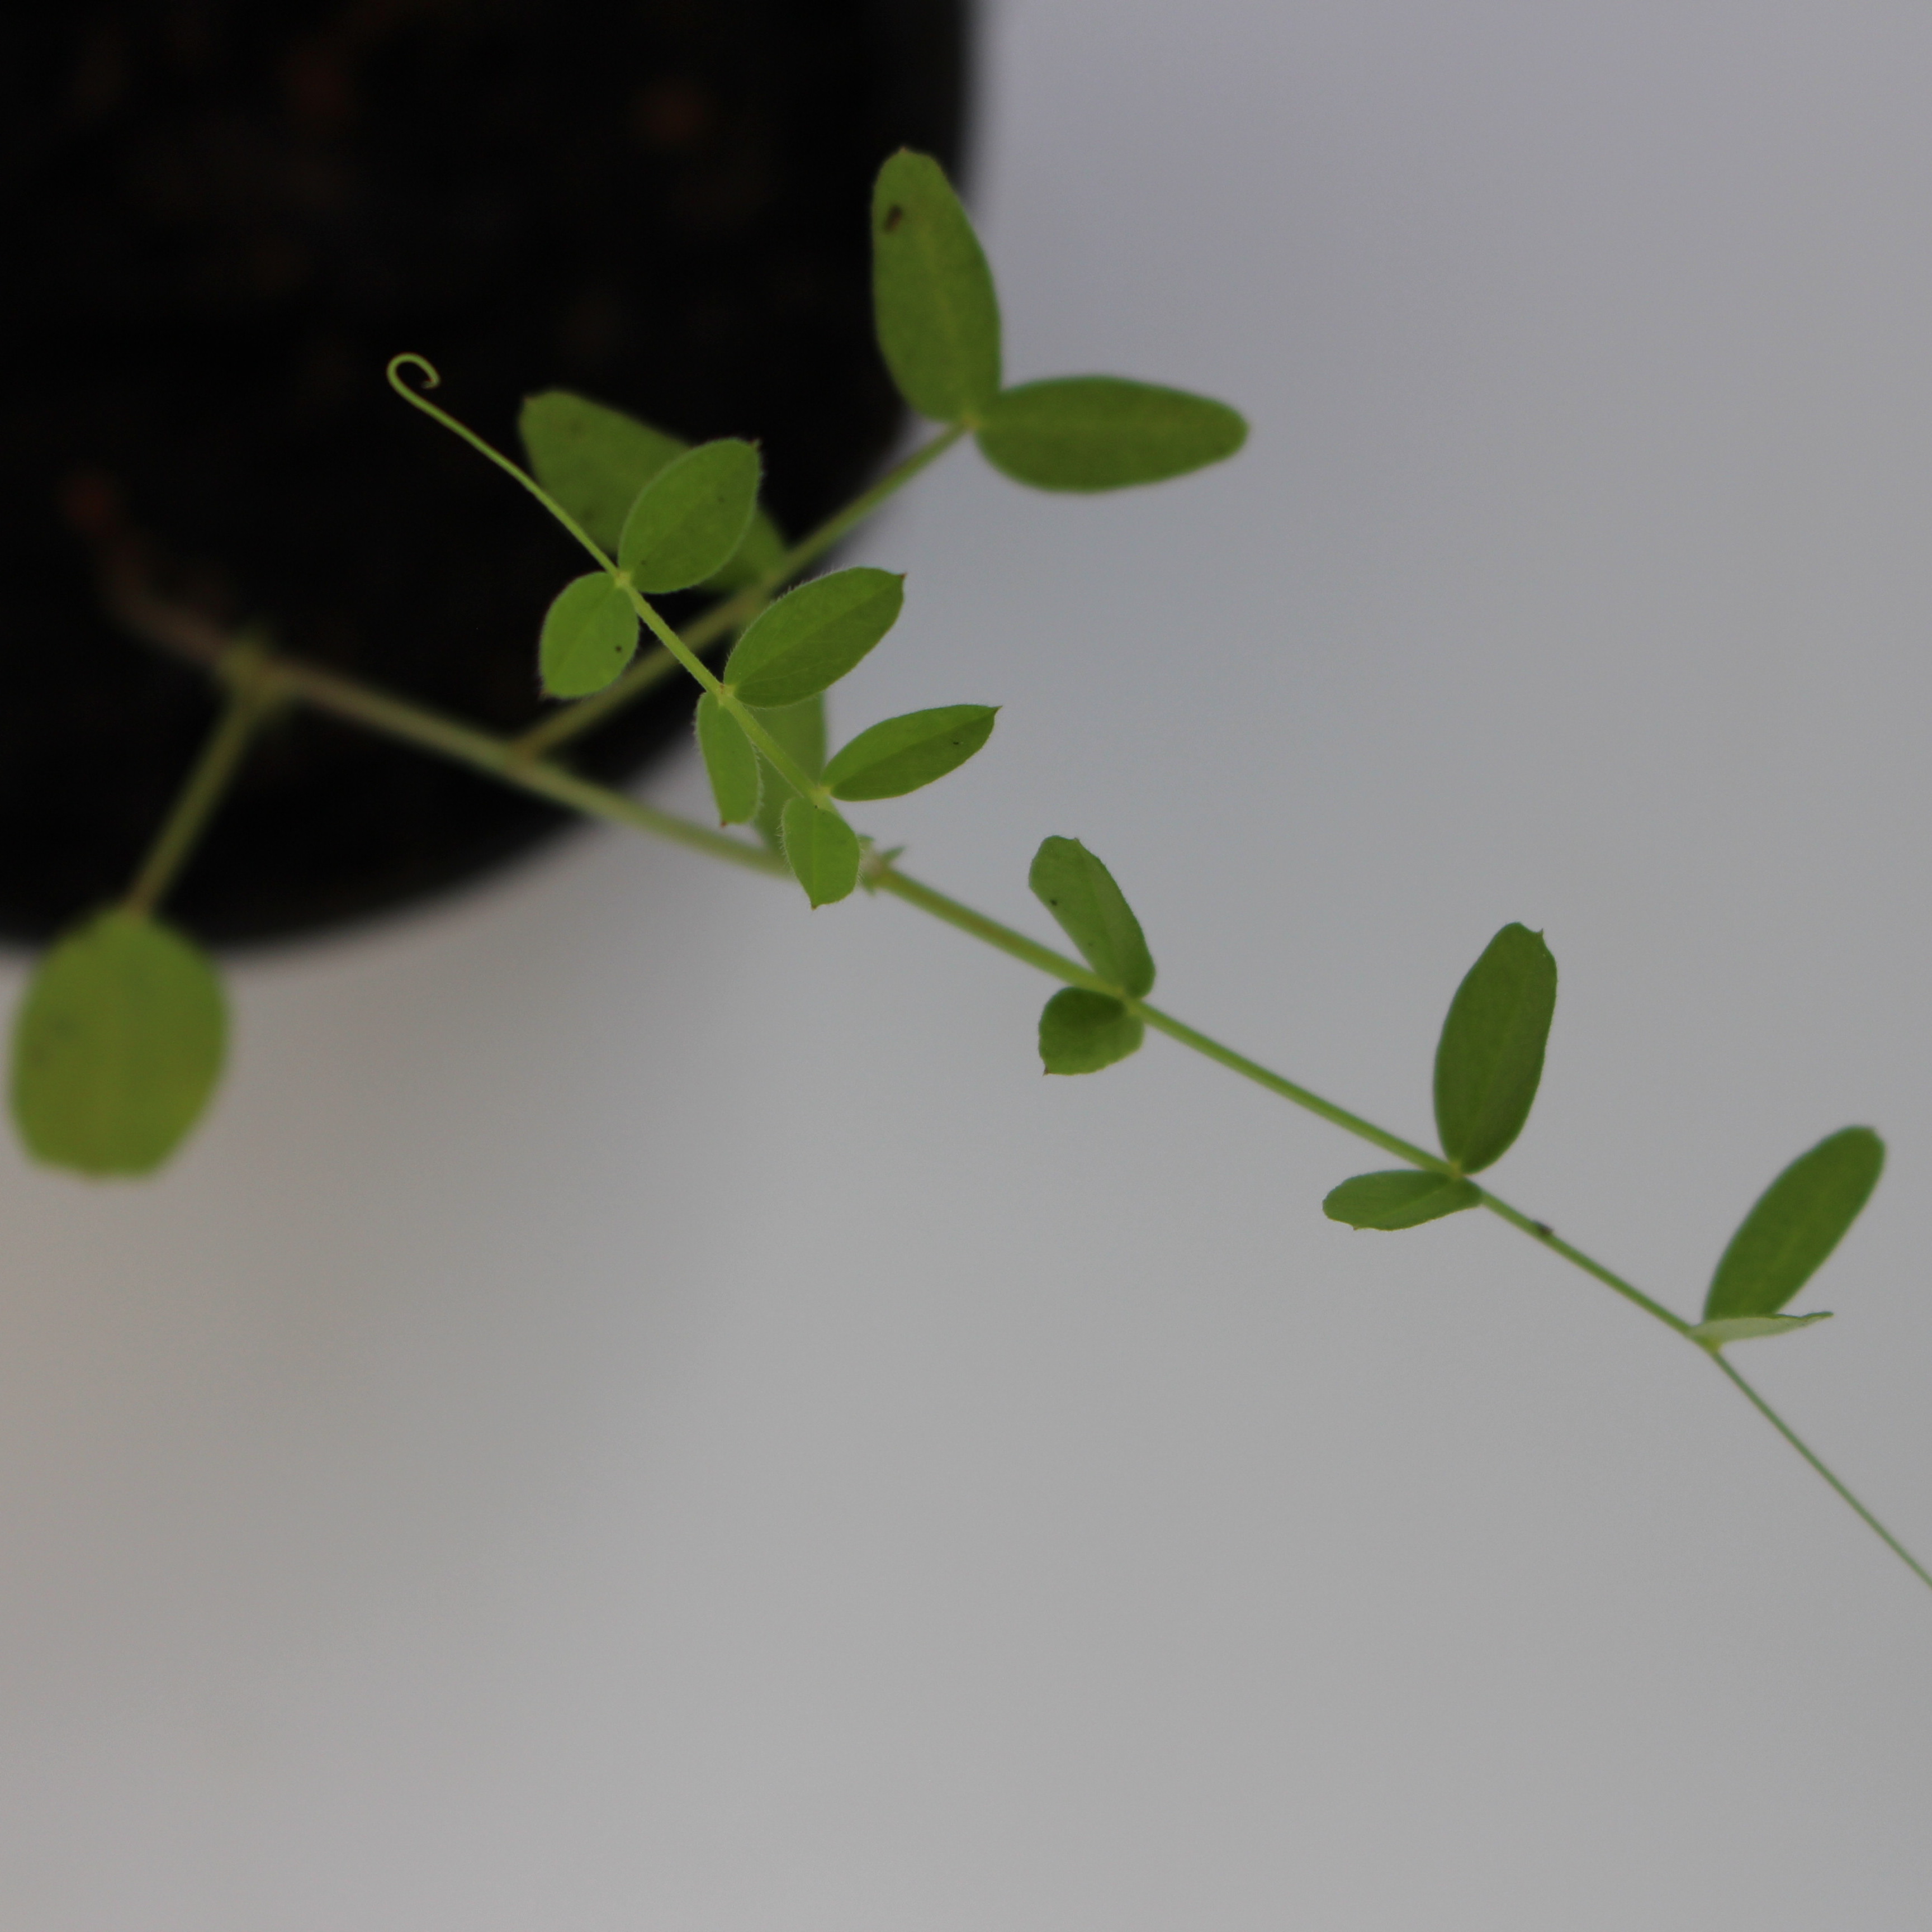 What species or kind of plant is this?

Vicia sativa
